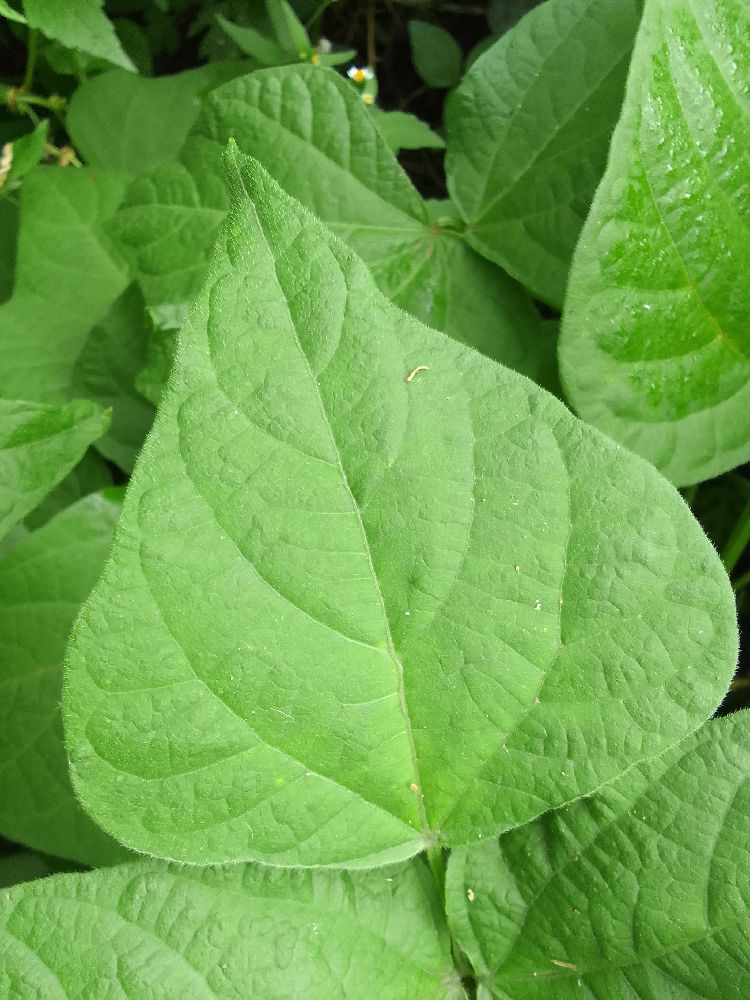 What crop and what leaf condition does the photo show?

common bean, healthy
